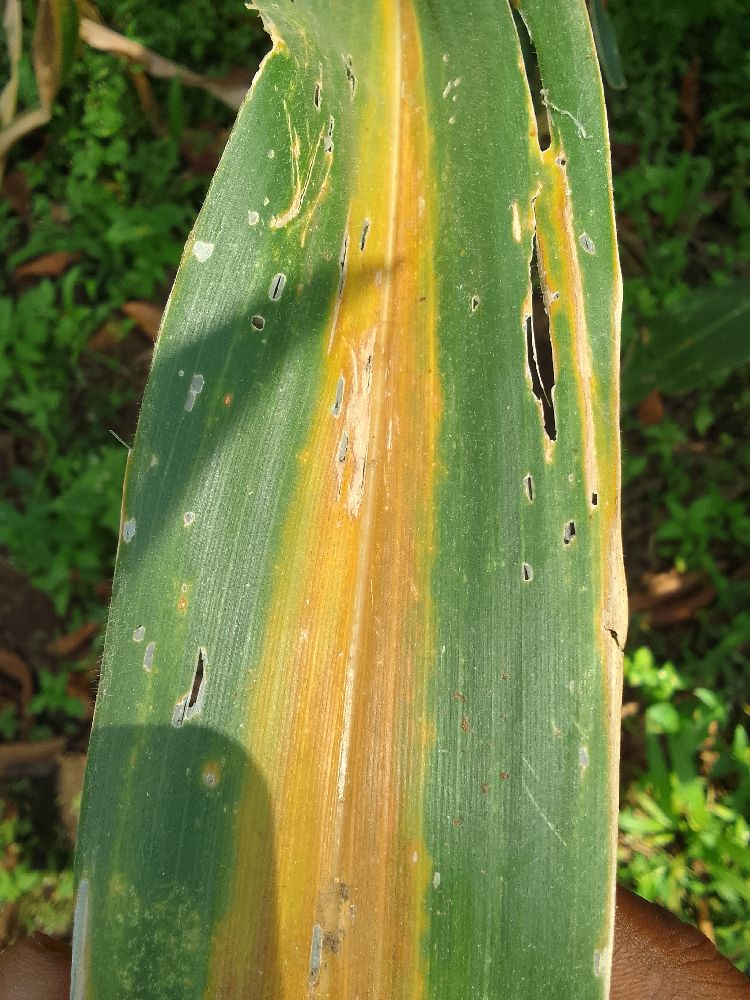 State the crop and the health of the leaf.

maize, maize lethal necrosis
